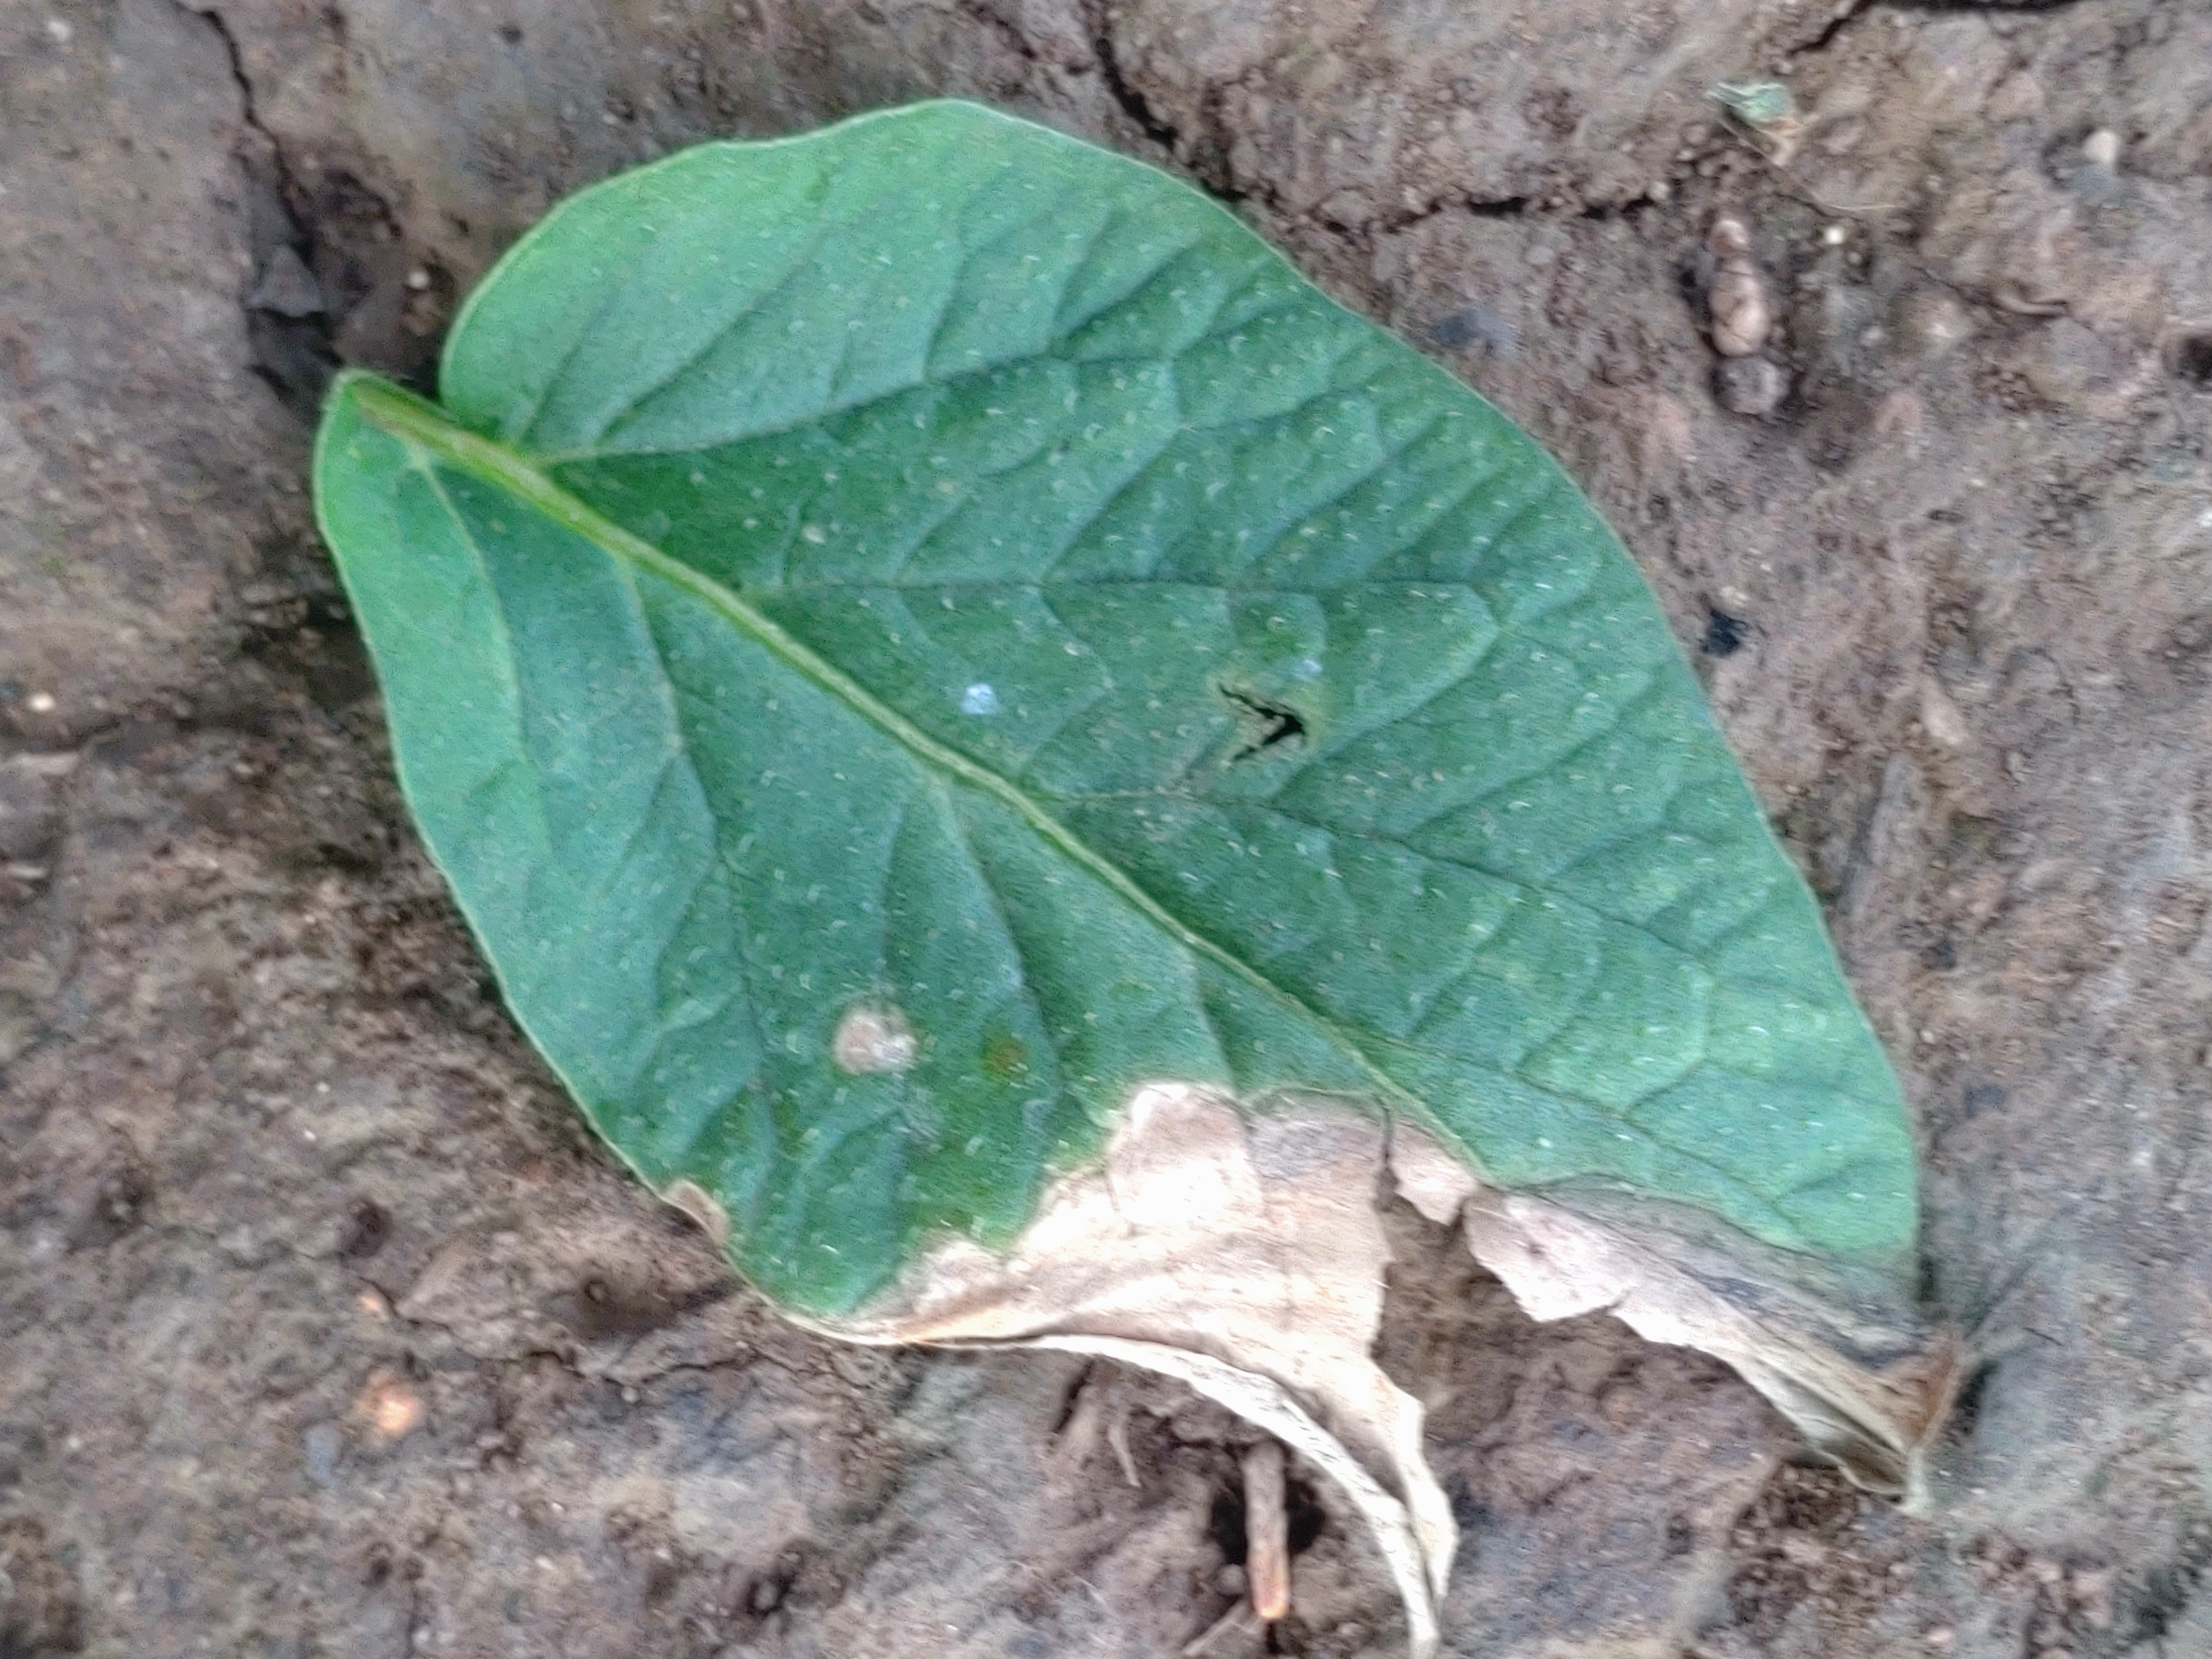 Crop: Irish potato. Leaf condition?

early blight
